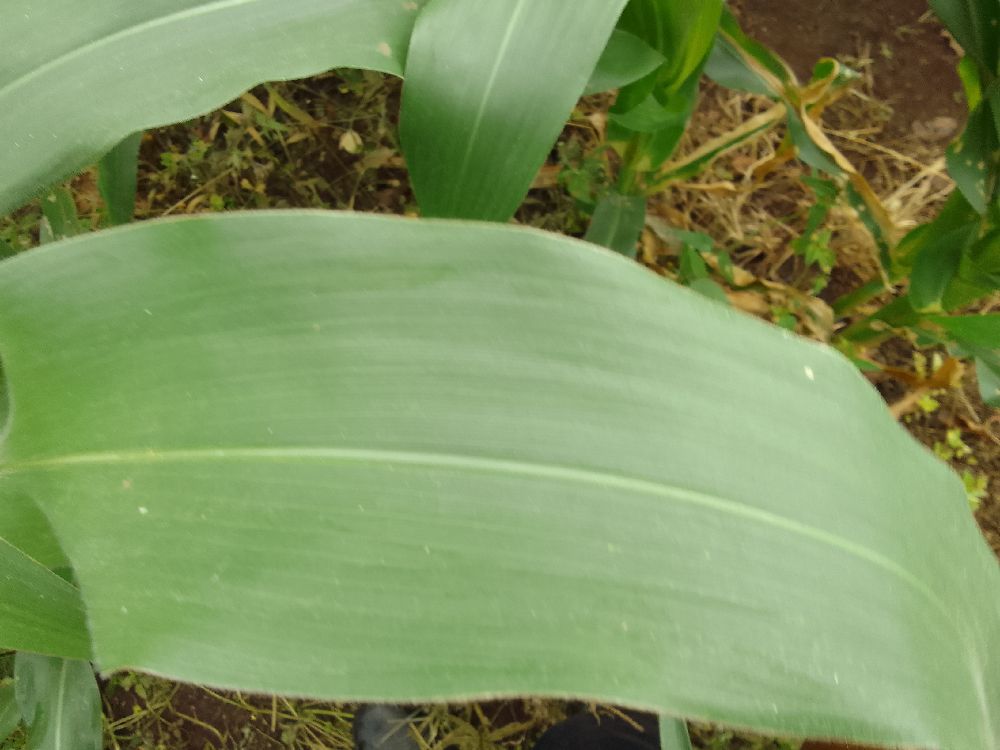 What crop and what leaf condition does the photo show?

maize, healthy
